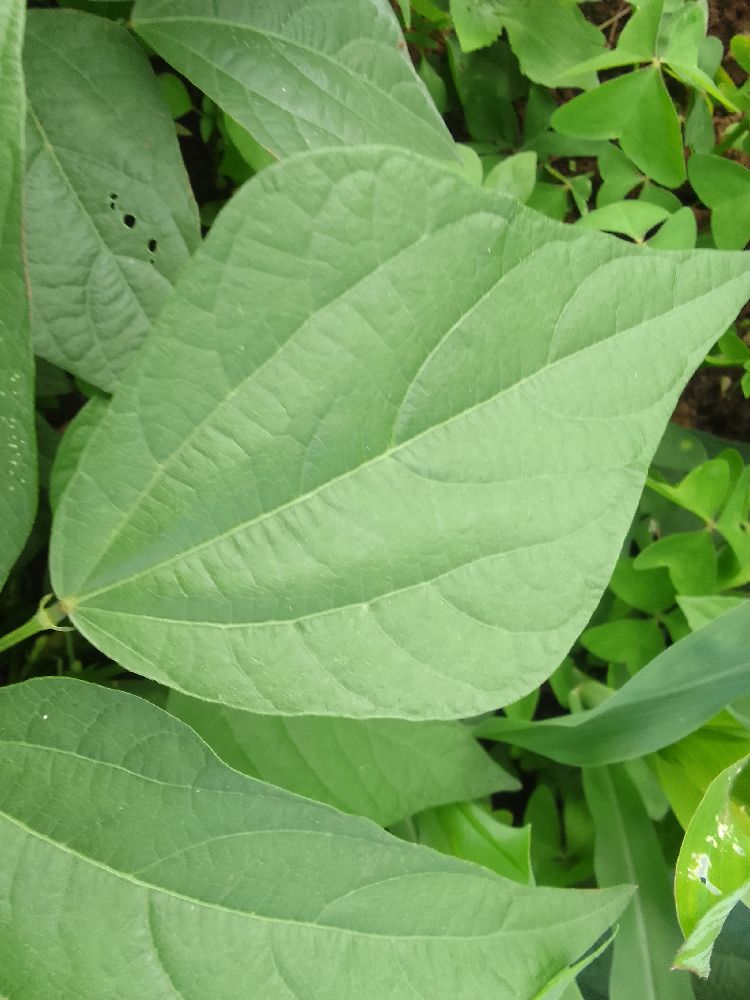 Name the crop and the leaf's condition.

common bean, healthy
